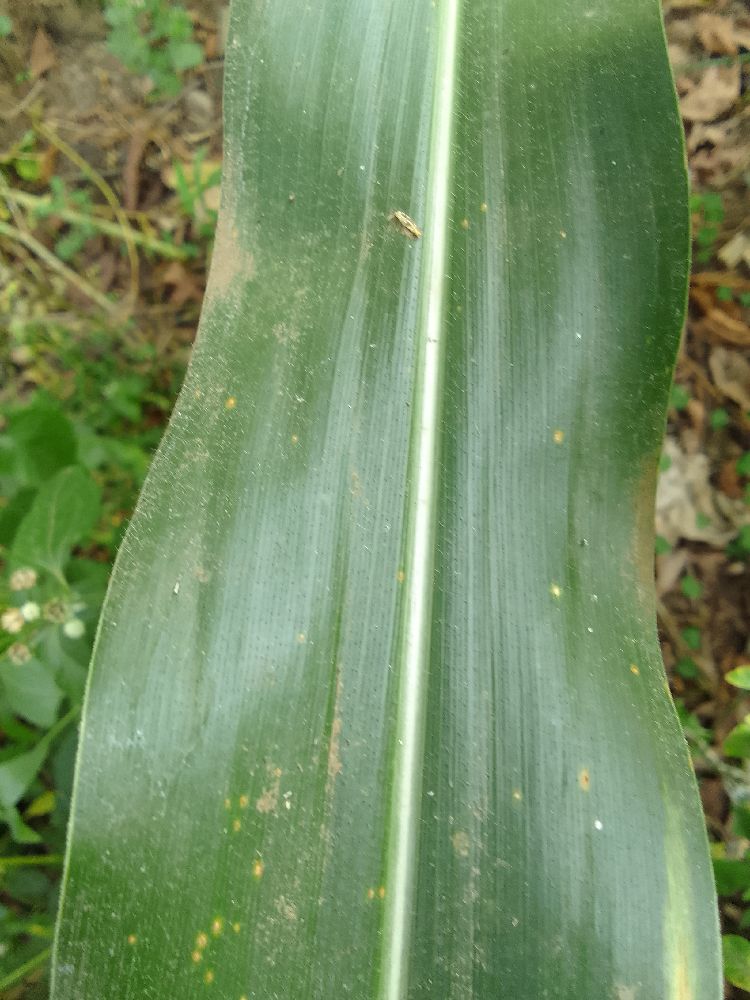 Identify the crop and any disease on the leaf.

maize, healthy
